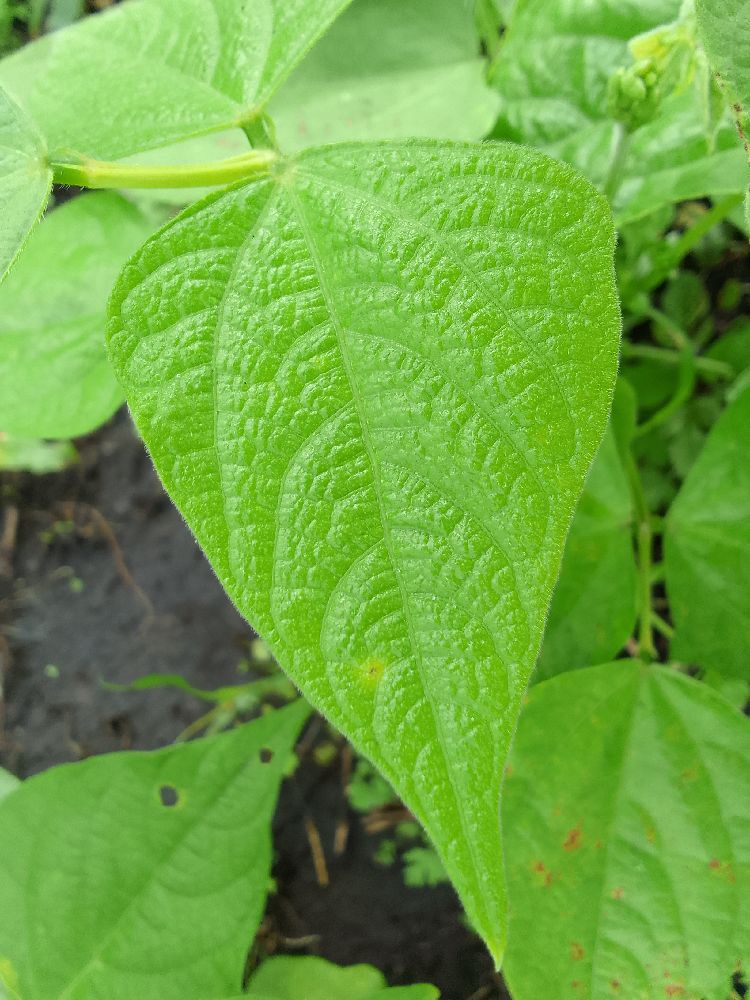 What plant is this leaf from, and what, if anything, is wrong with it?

common bean, healthy
